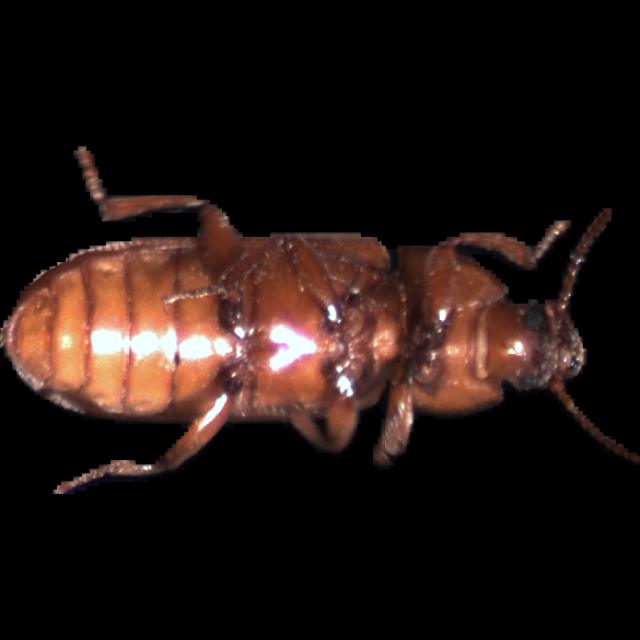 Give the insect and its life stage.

mealworm beetle
